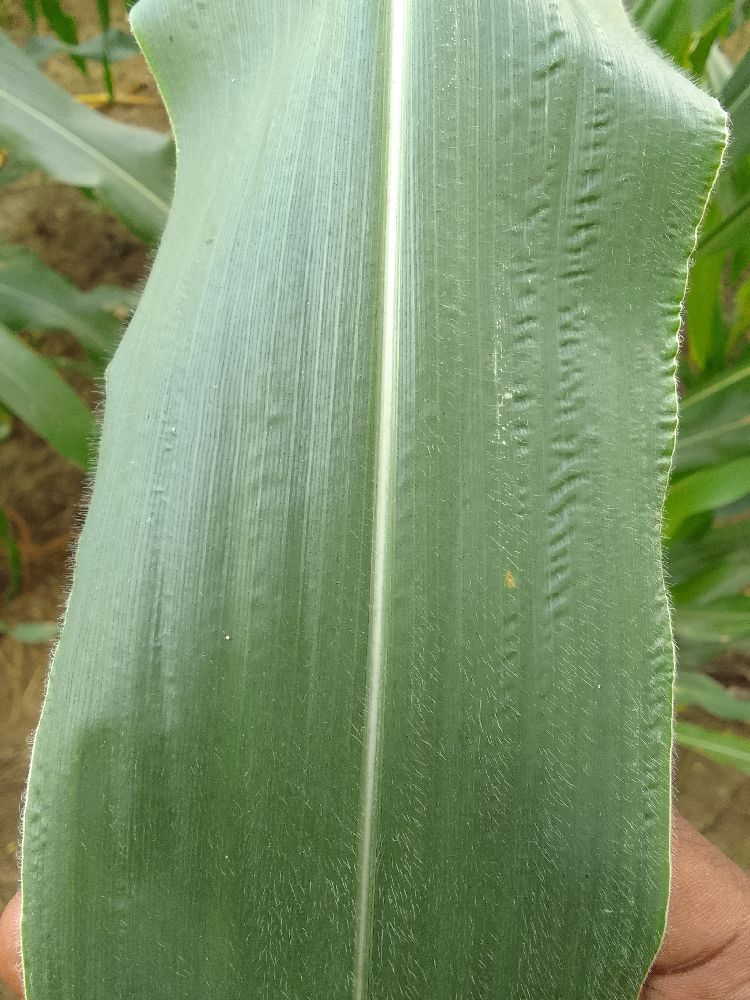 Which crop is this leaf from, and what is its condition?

maize, healthy
